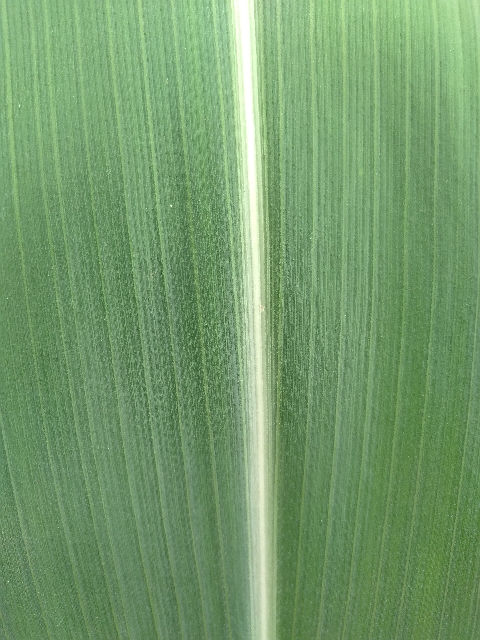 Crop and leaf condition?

maize, healthy
